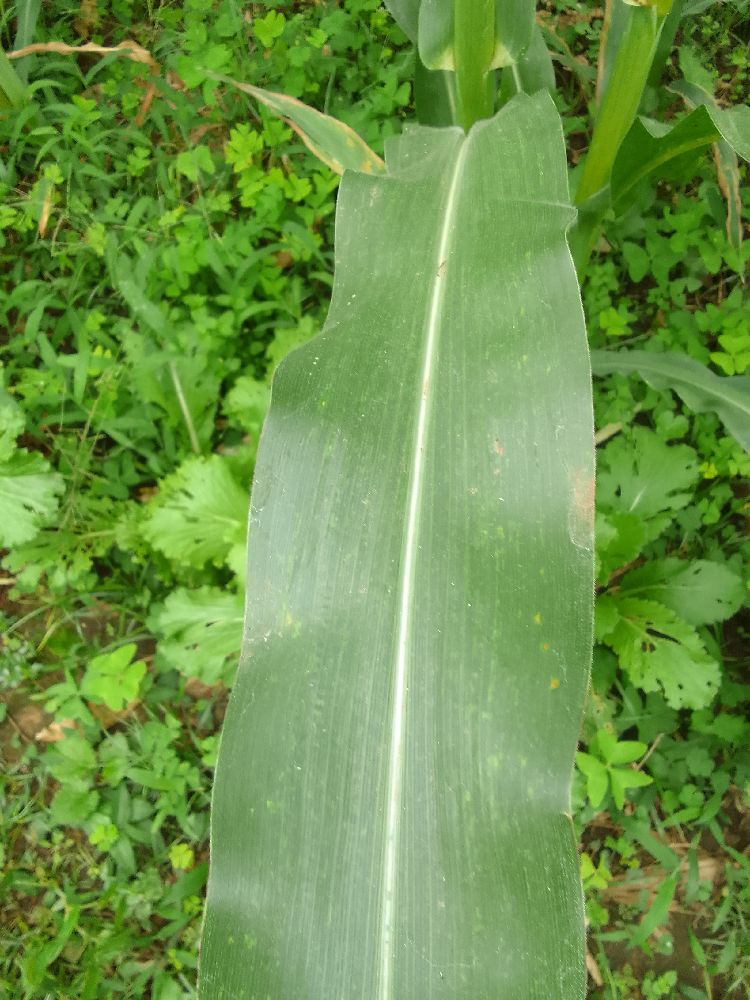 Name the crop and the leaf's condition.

maize, healthy
